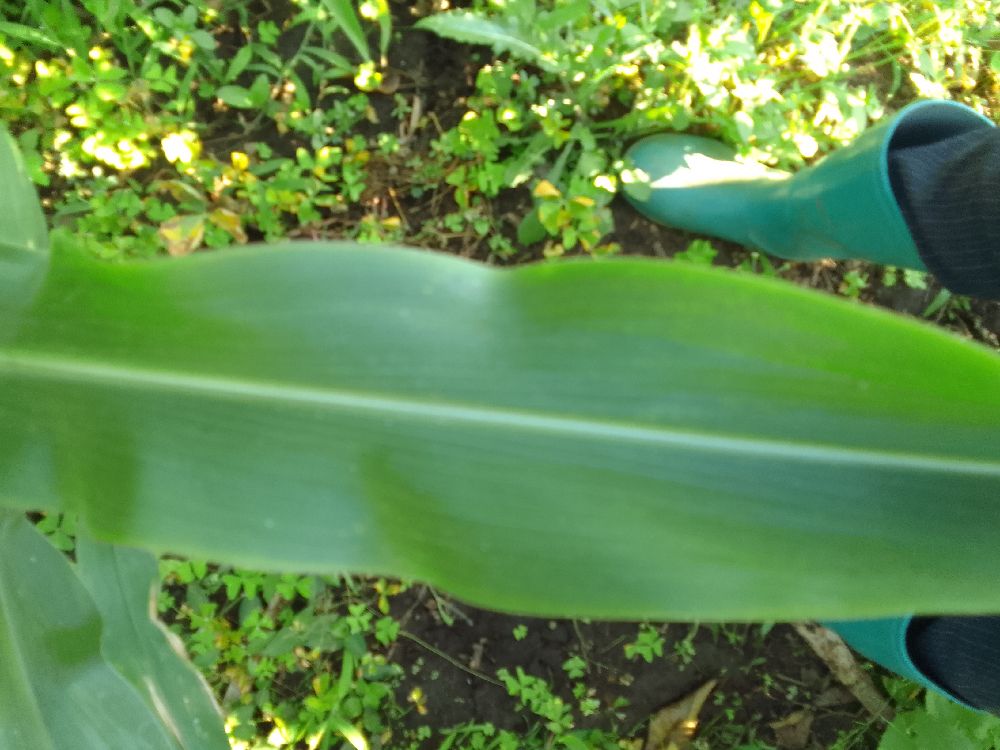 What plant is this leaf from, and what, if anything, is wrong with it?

maize, healthy
